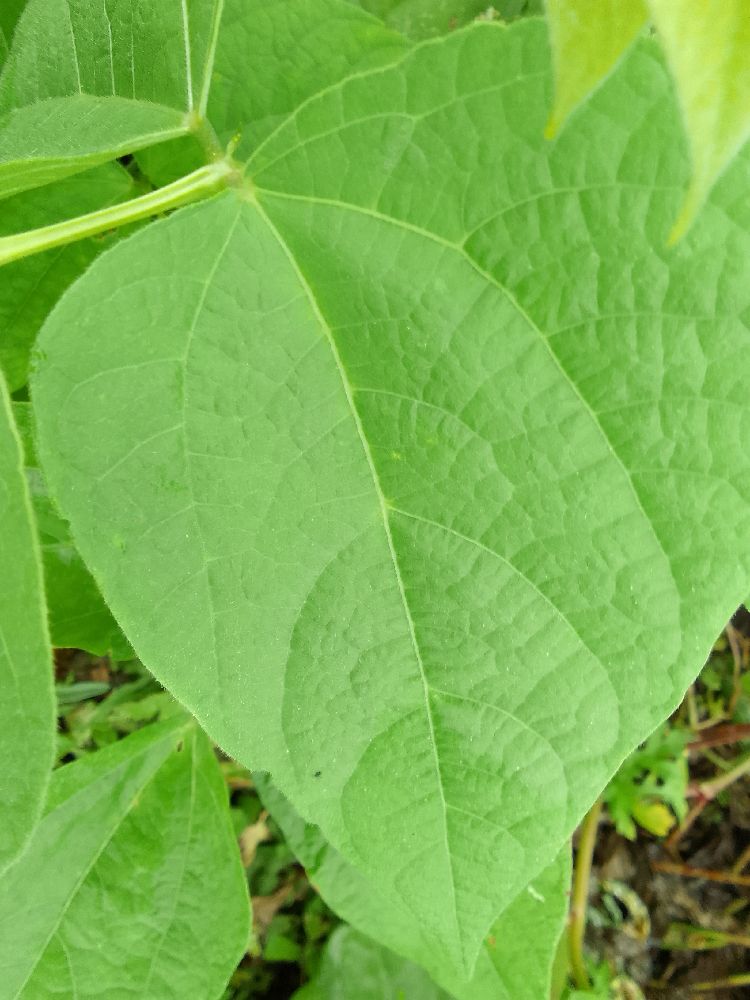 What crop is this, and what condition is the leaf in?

common bean, healthy
